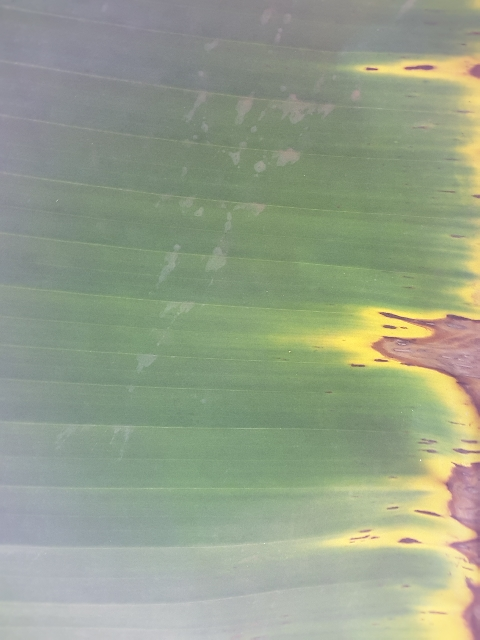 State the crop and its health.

banana, fusarium wilt race 1
